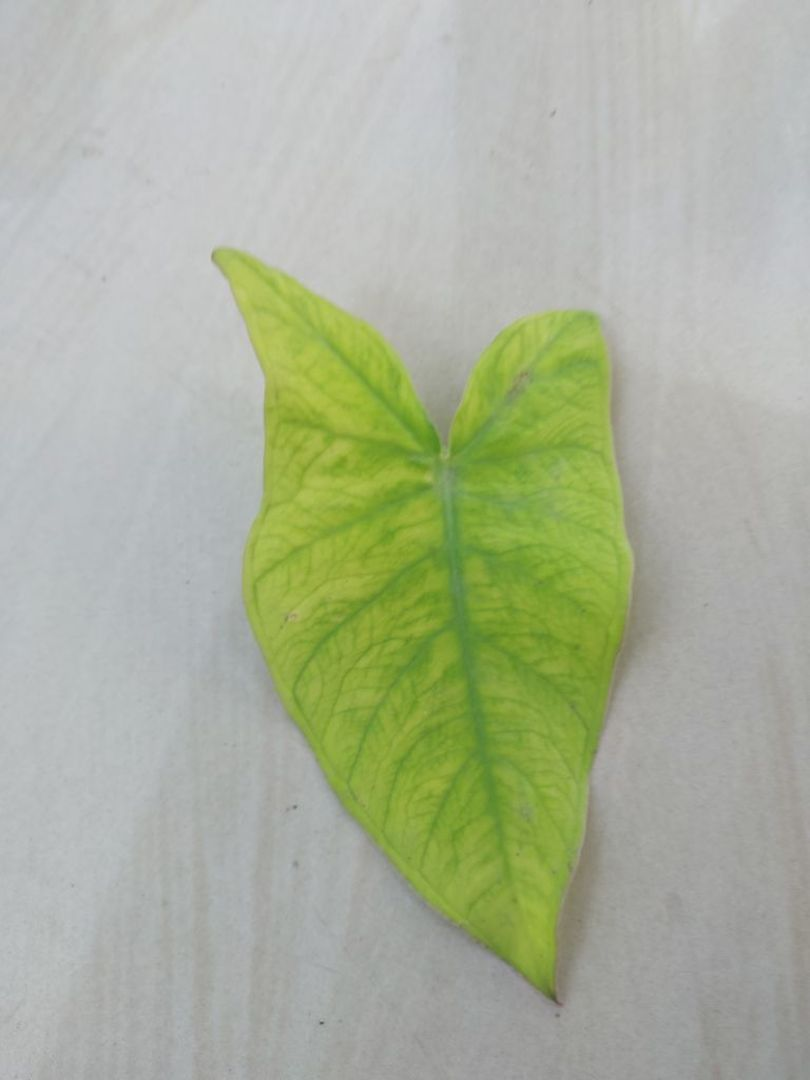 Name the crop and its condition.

taro, mosaic
